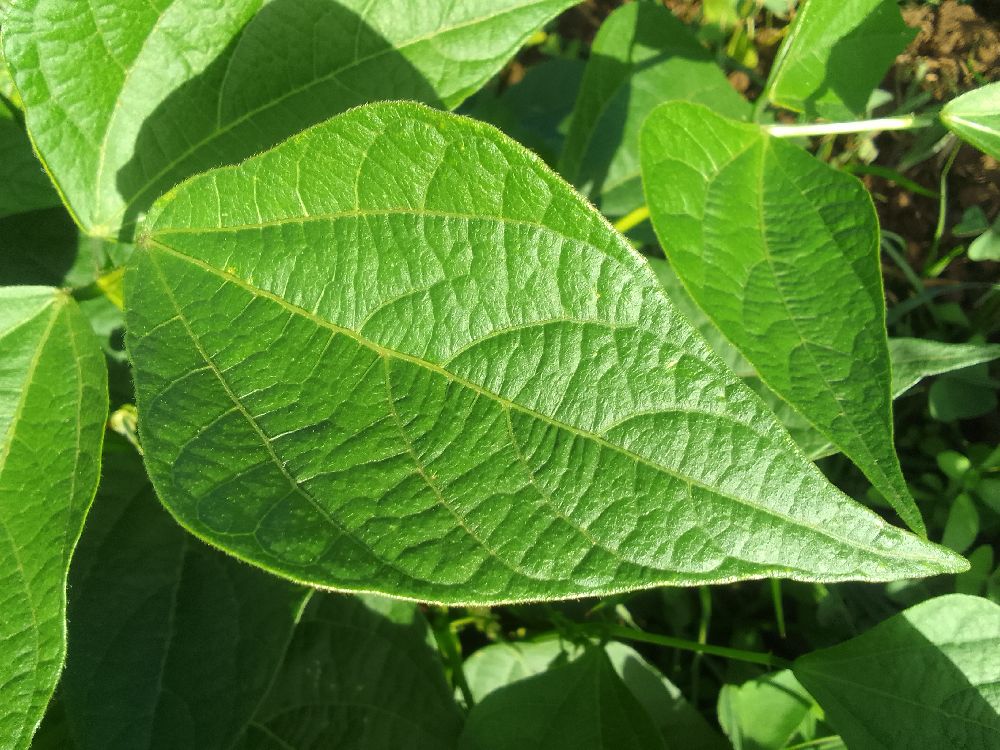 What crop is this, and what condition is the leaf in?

common bean, healthy
